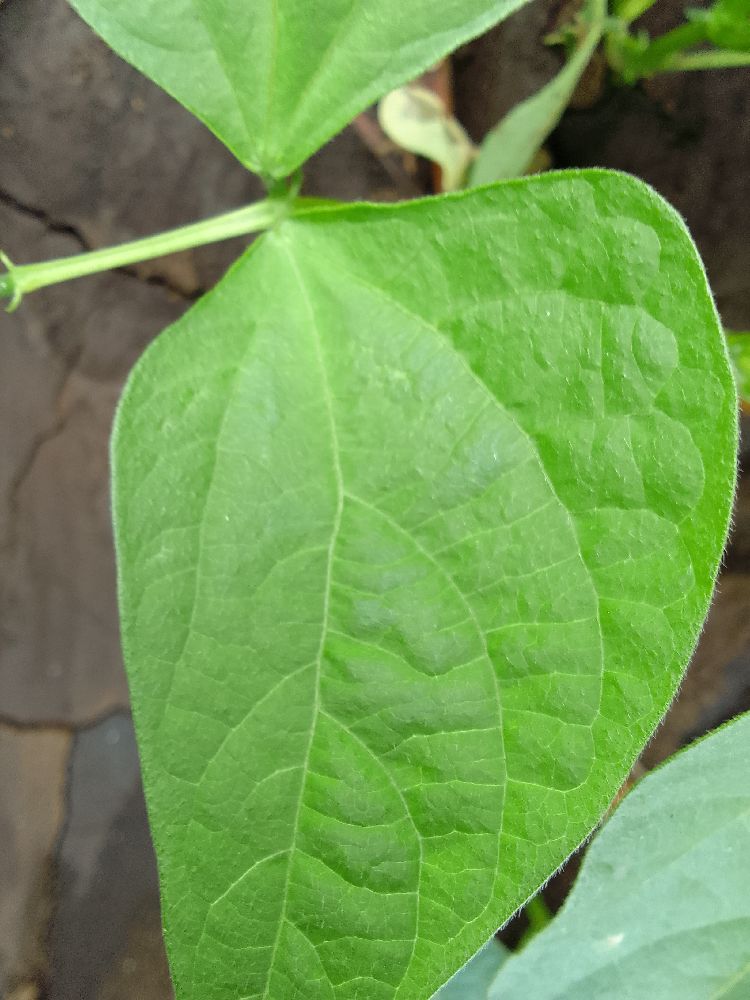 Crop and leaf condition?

common bean, healthy
